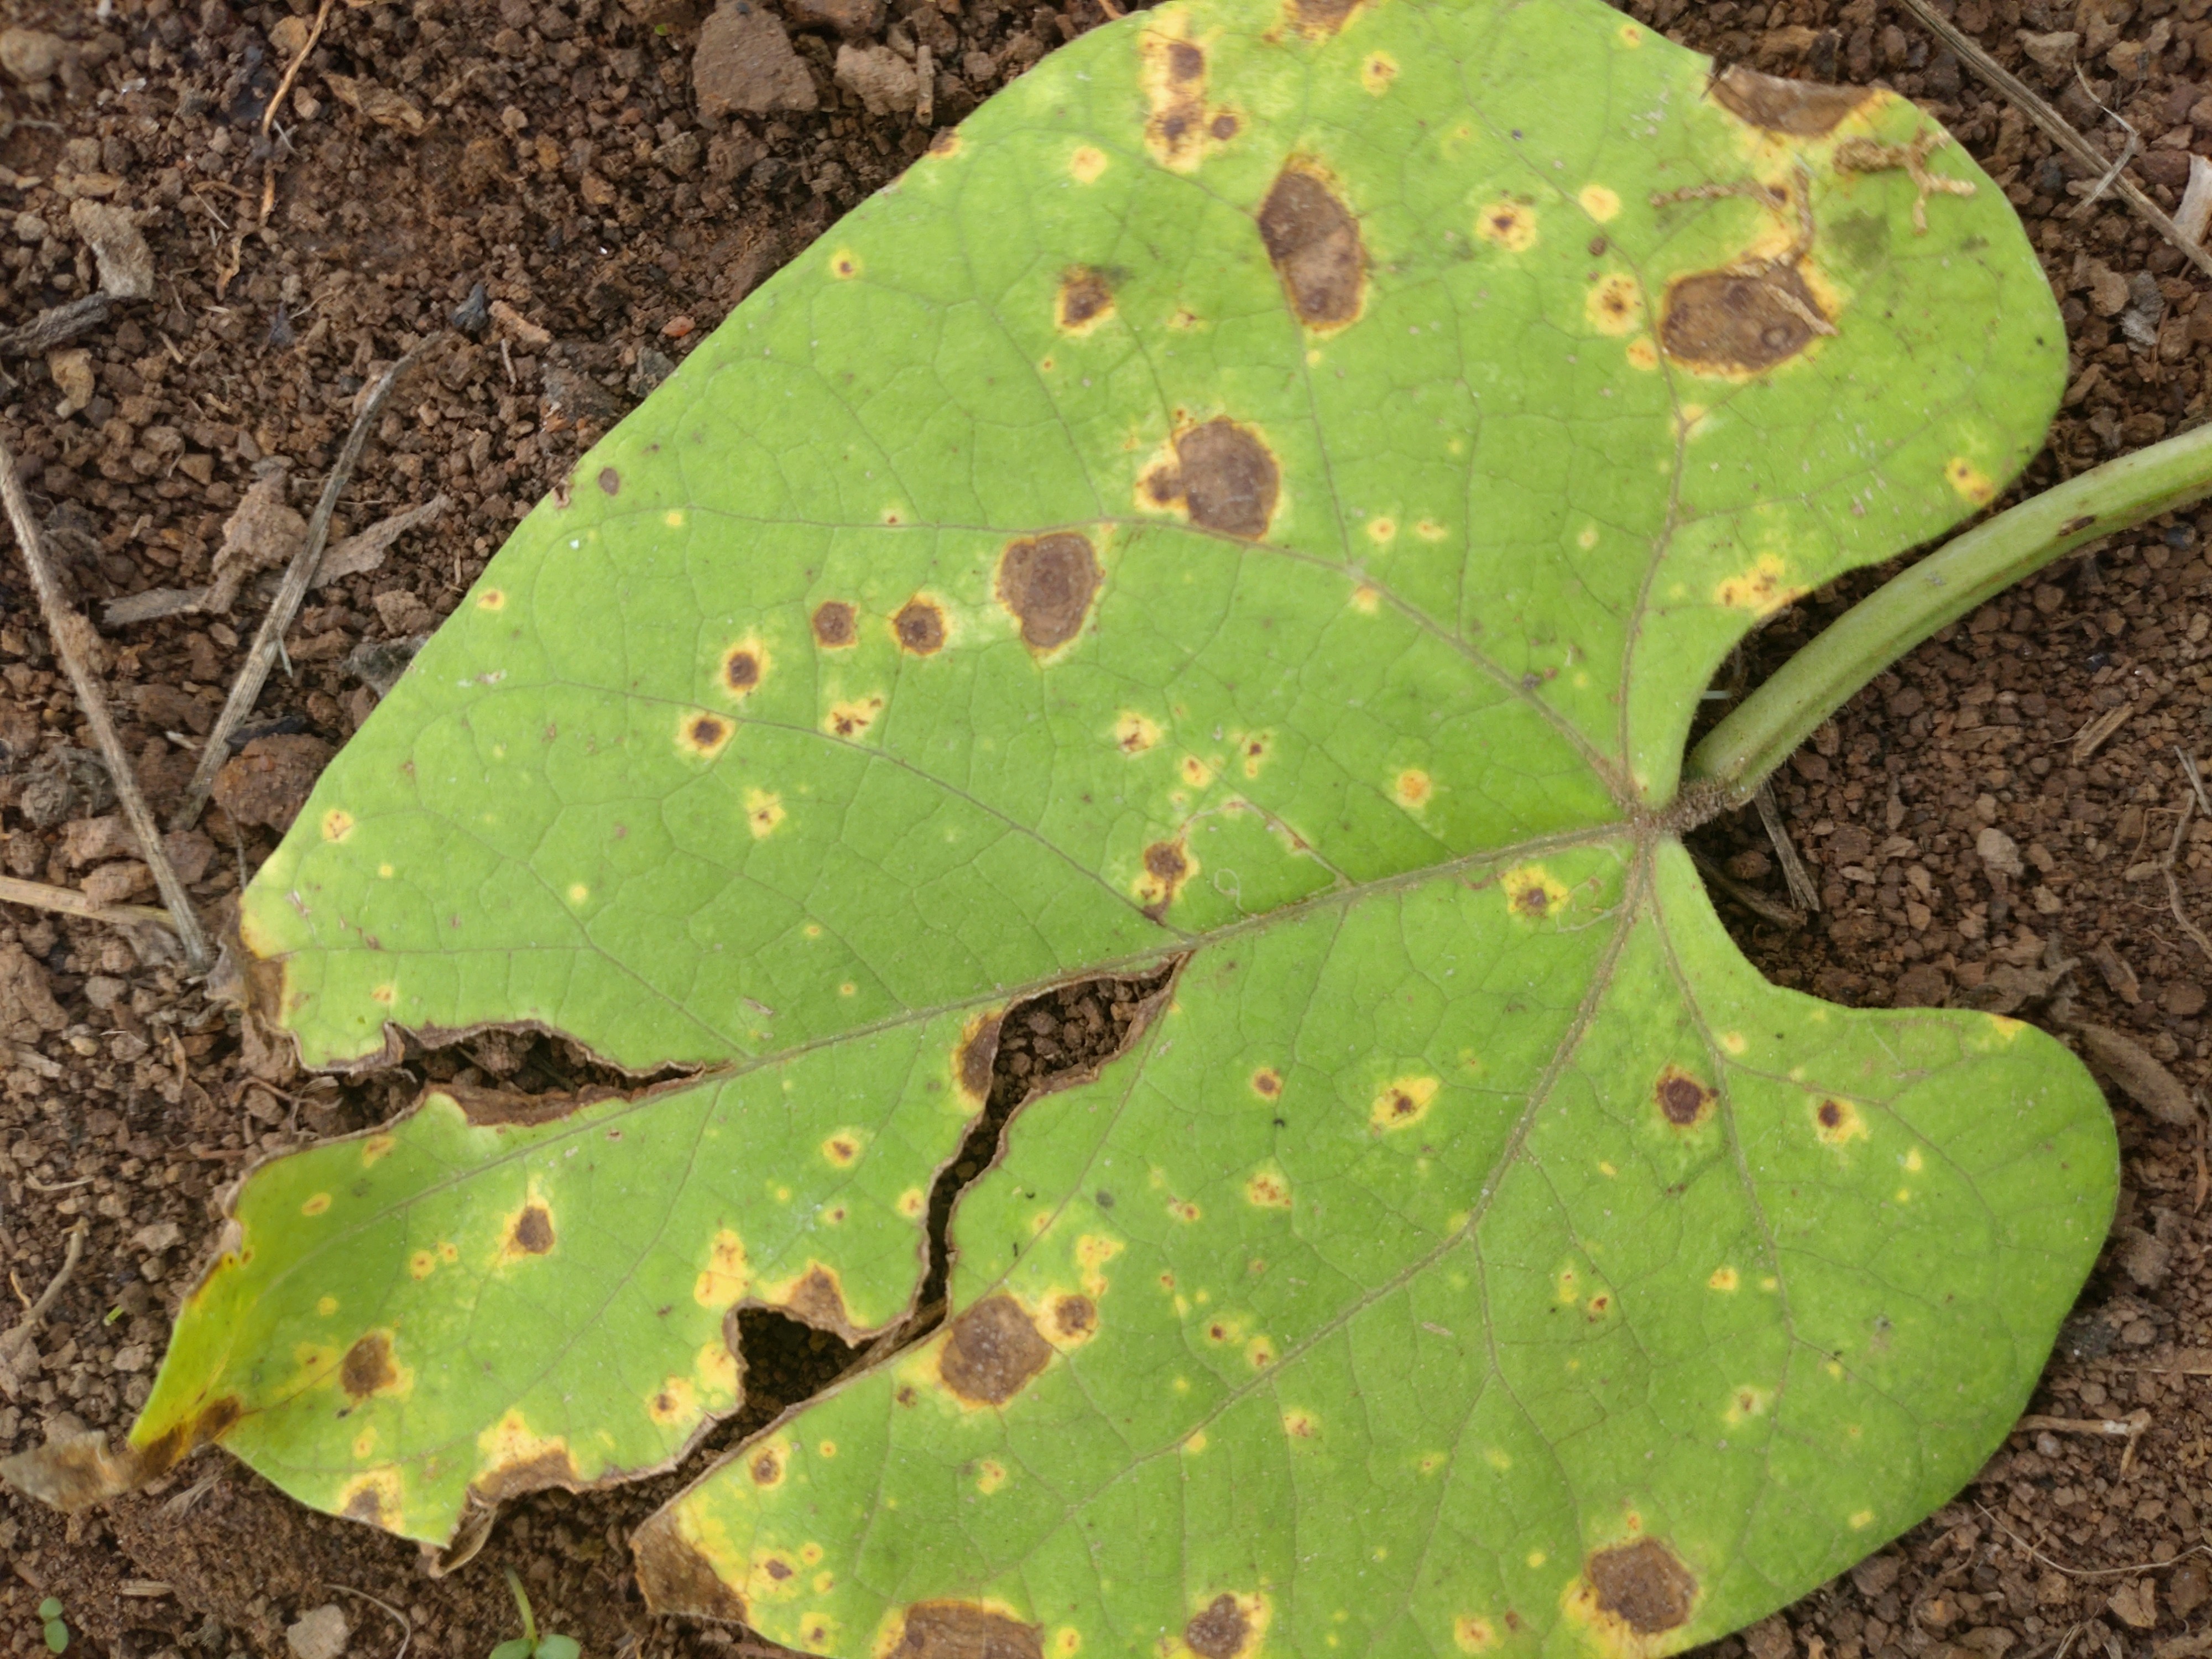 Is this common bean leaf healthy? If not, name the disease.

rust
